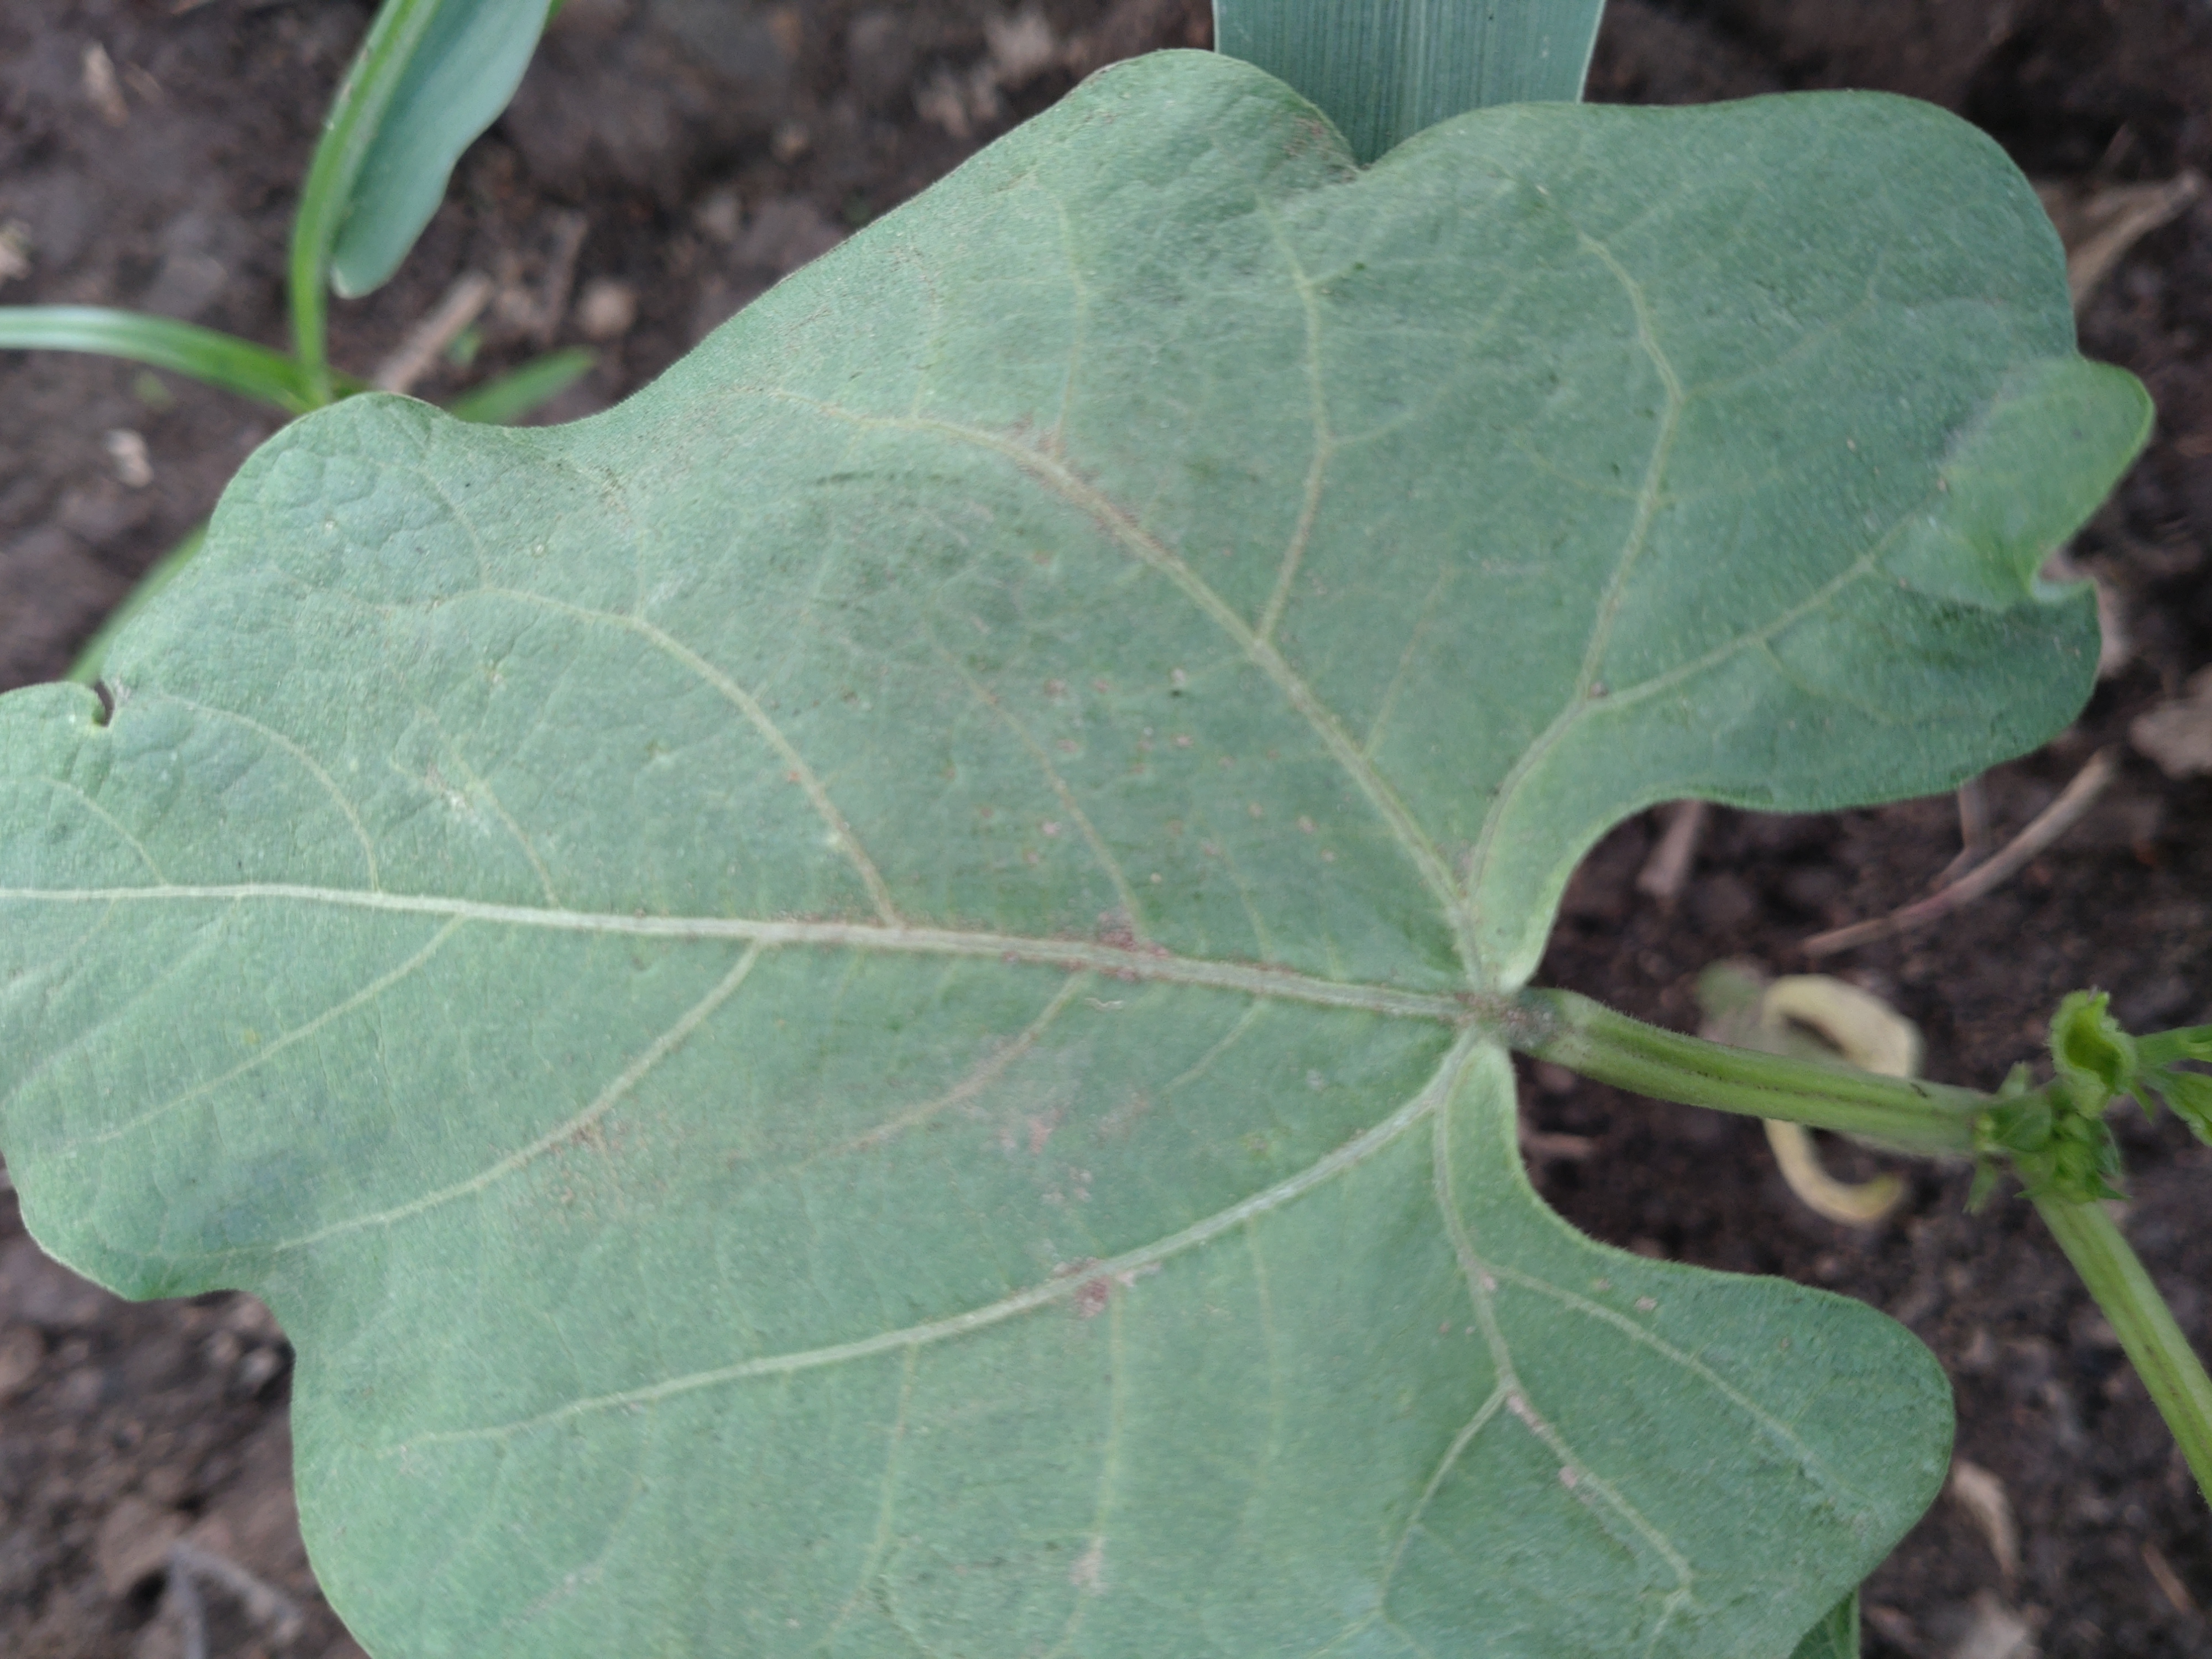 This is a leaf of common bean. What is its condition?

healthy
